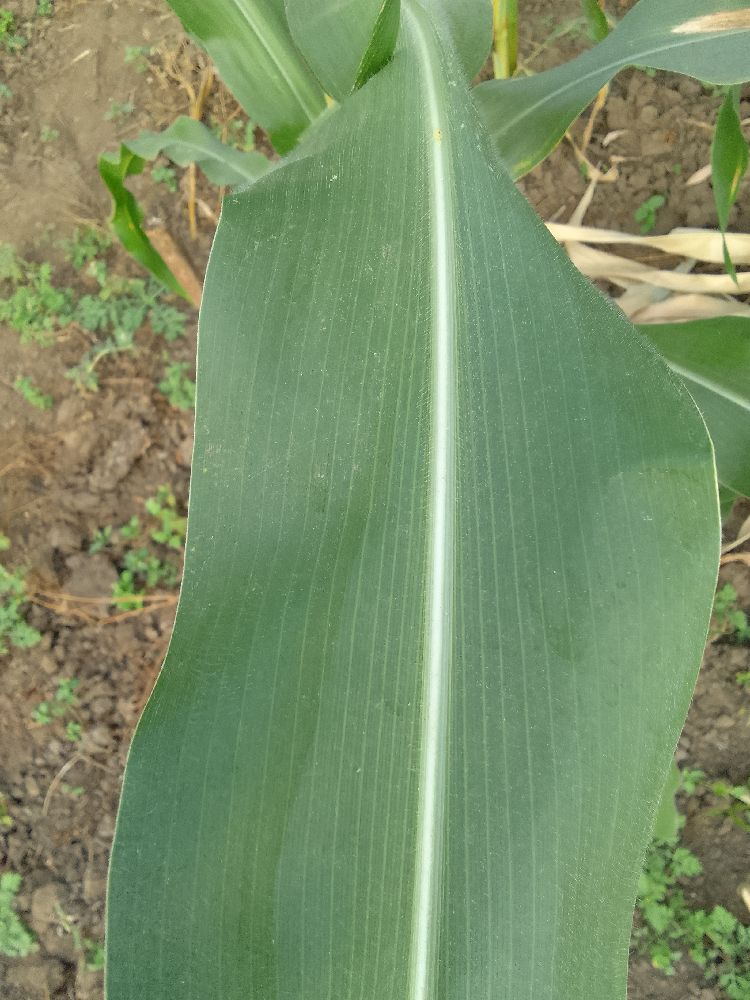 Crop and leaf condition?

maize, healthy
